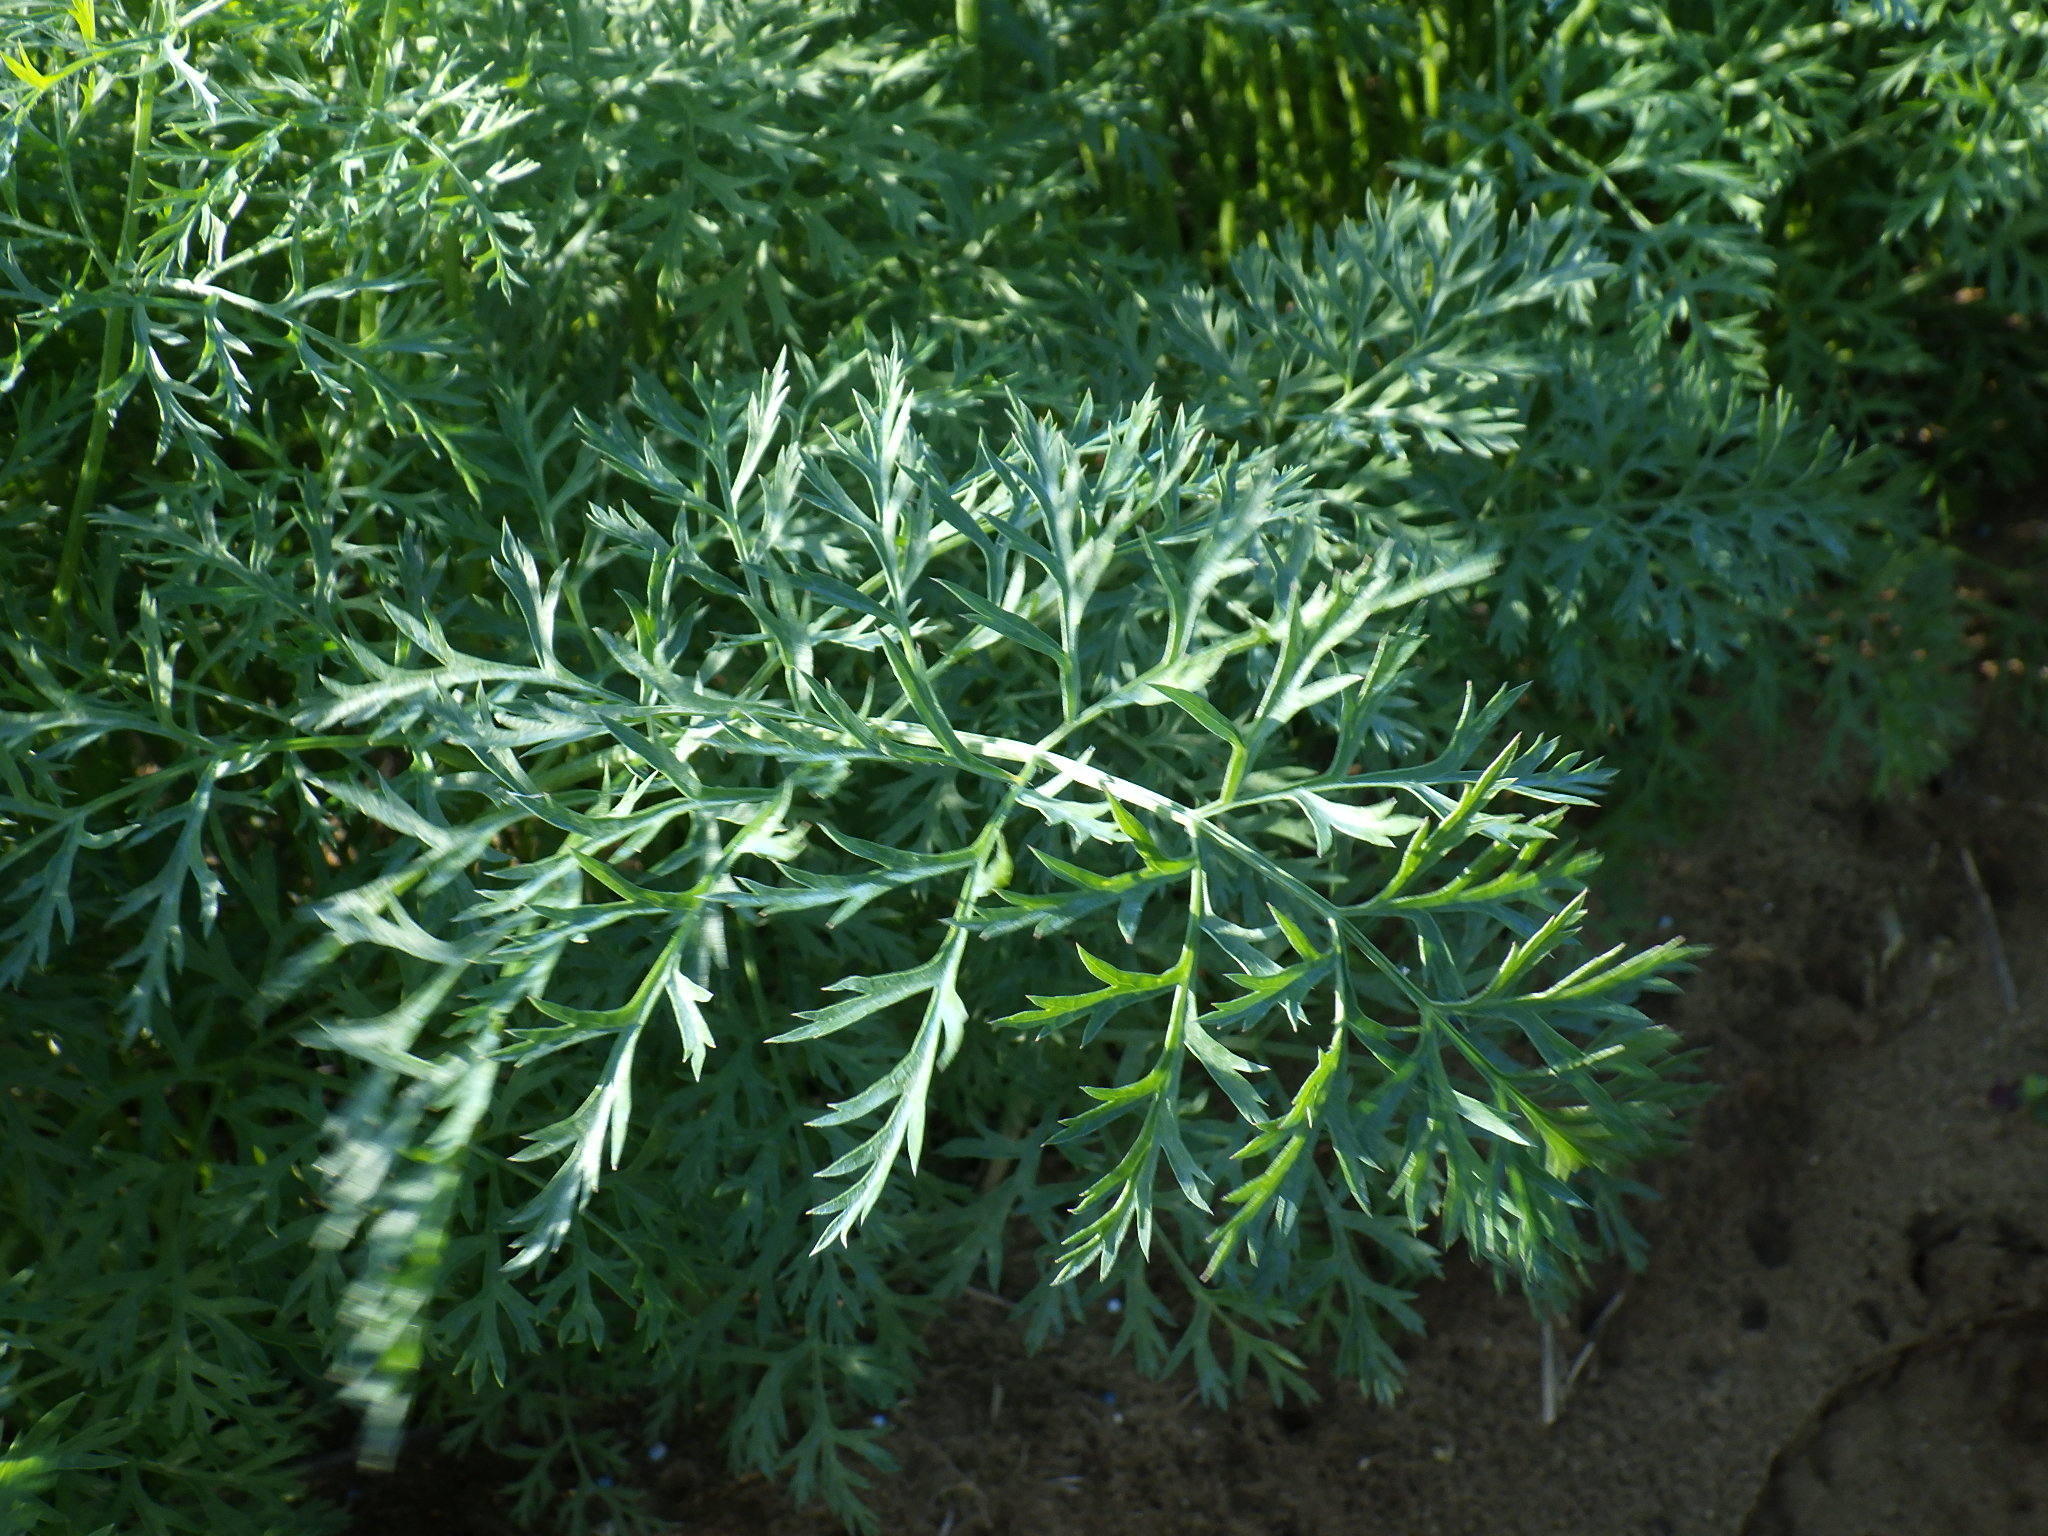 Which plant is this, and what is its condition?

carrot, healthy
